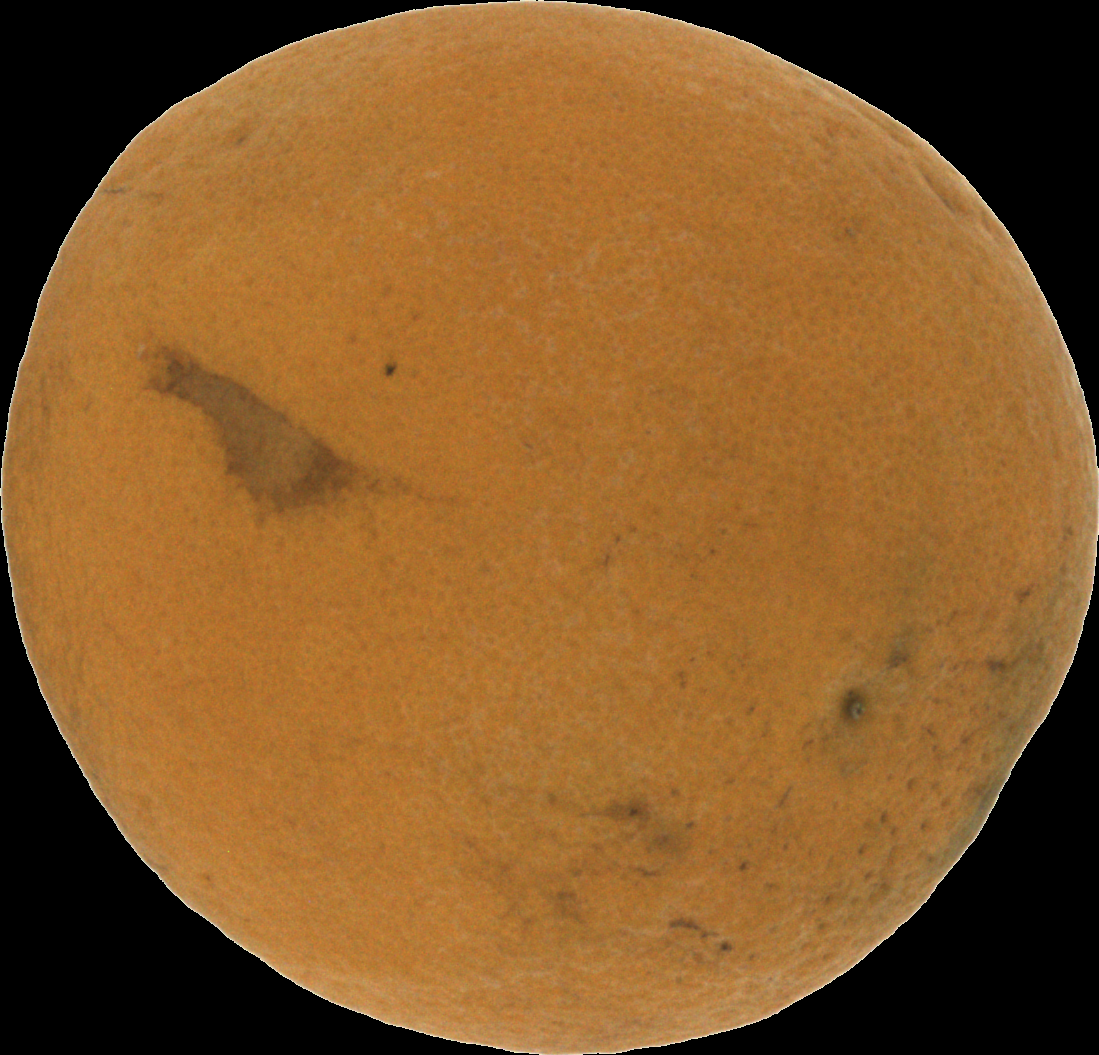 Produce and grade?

orange, bad
